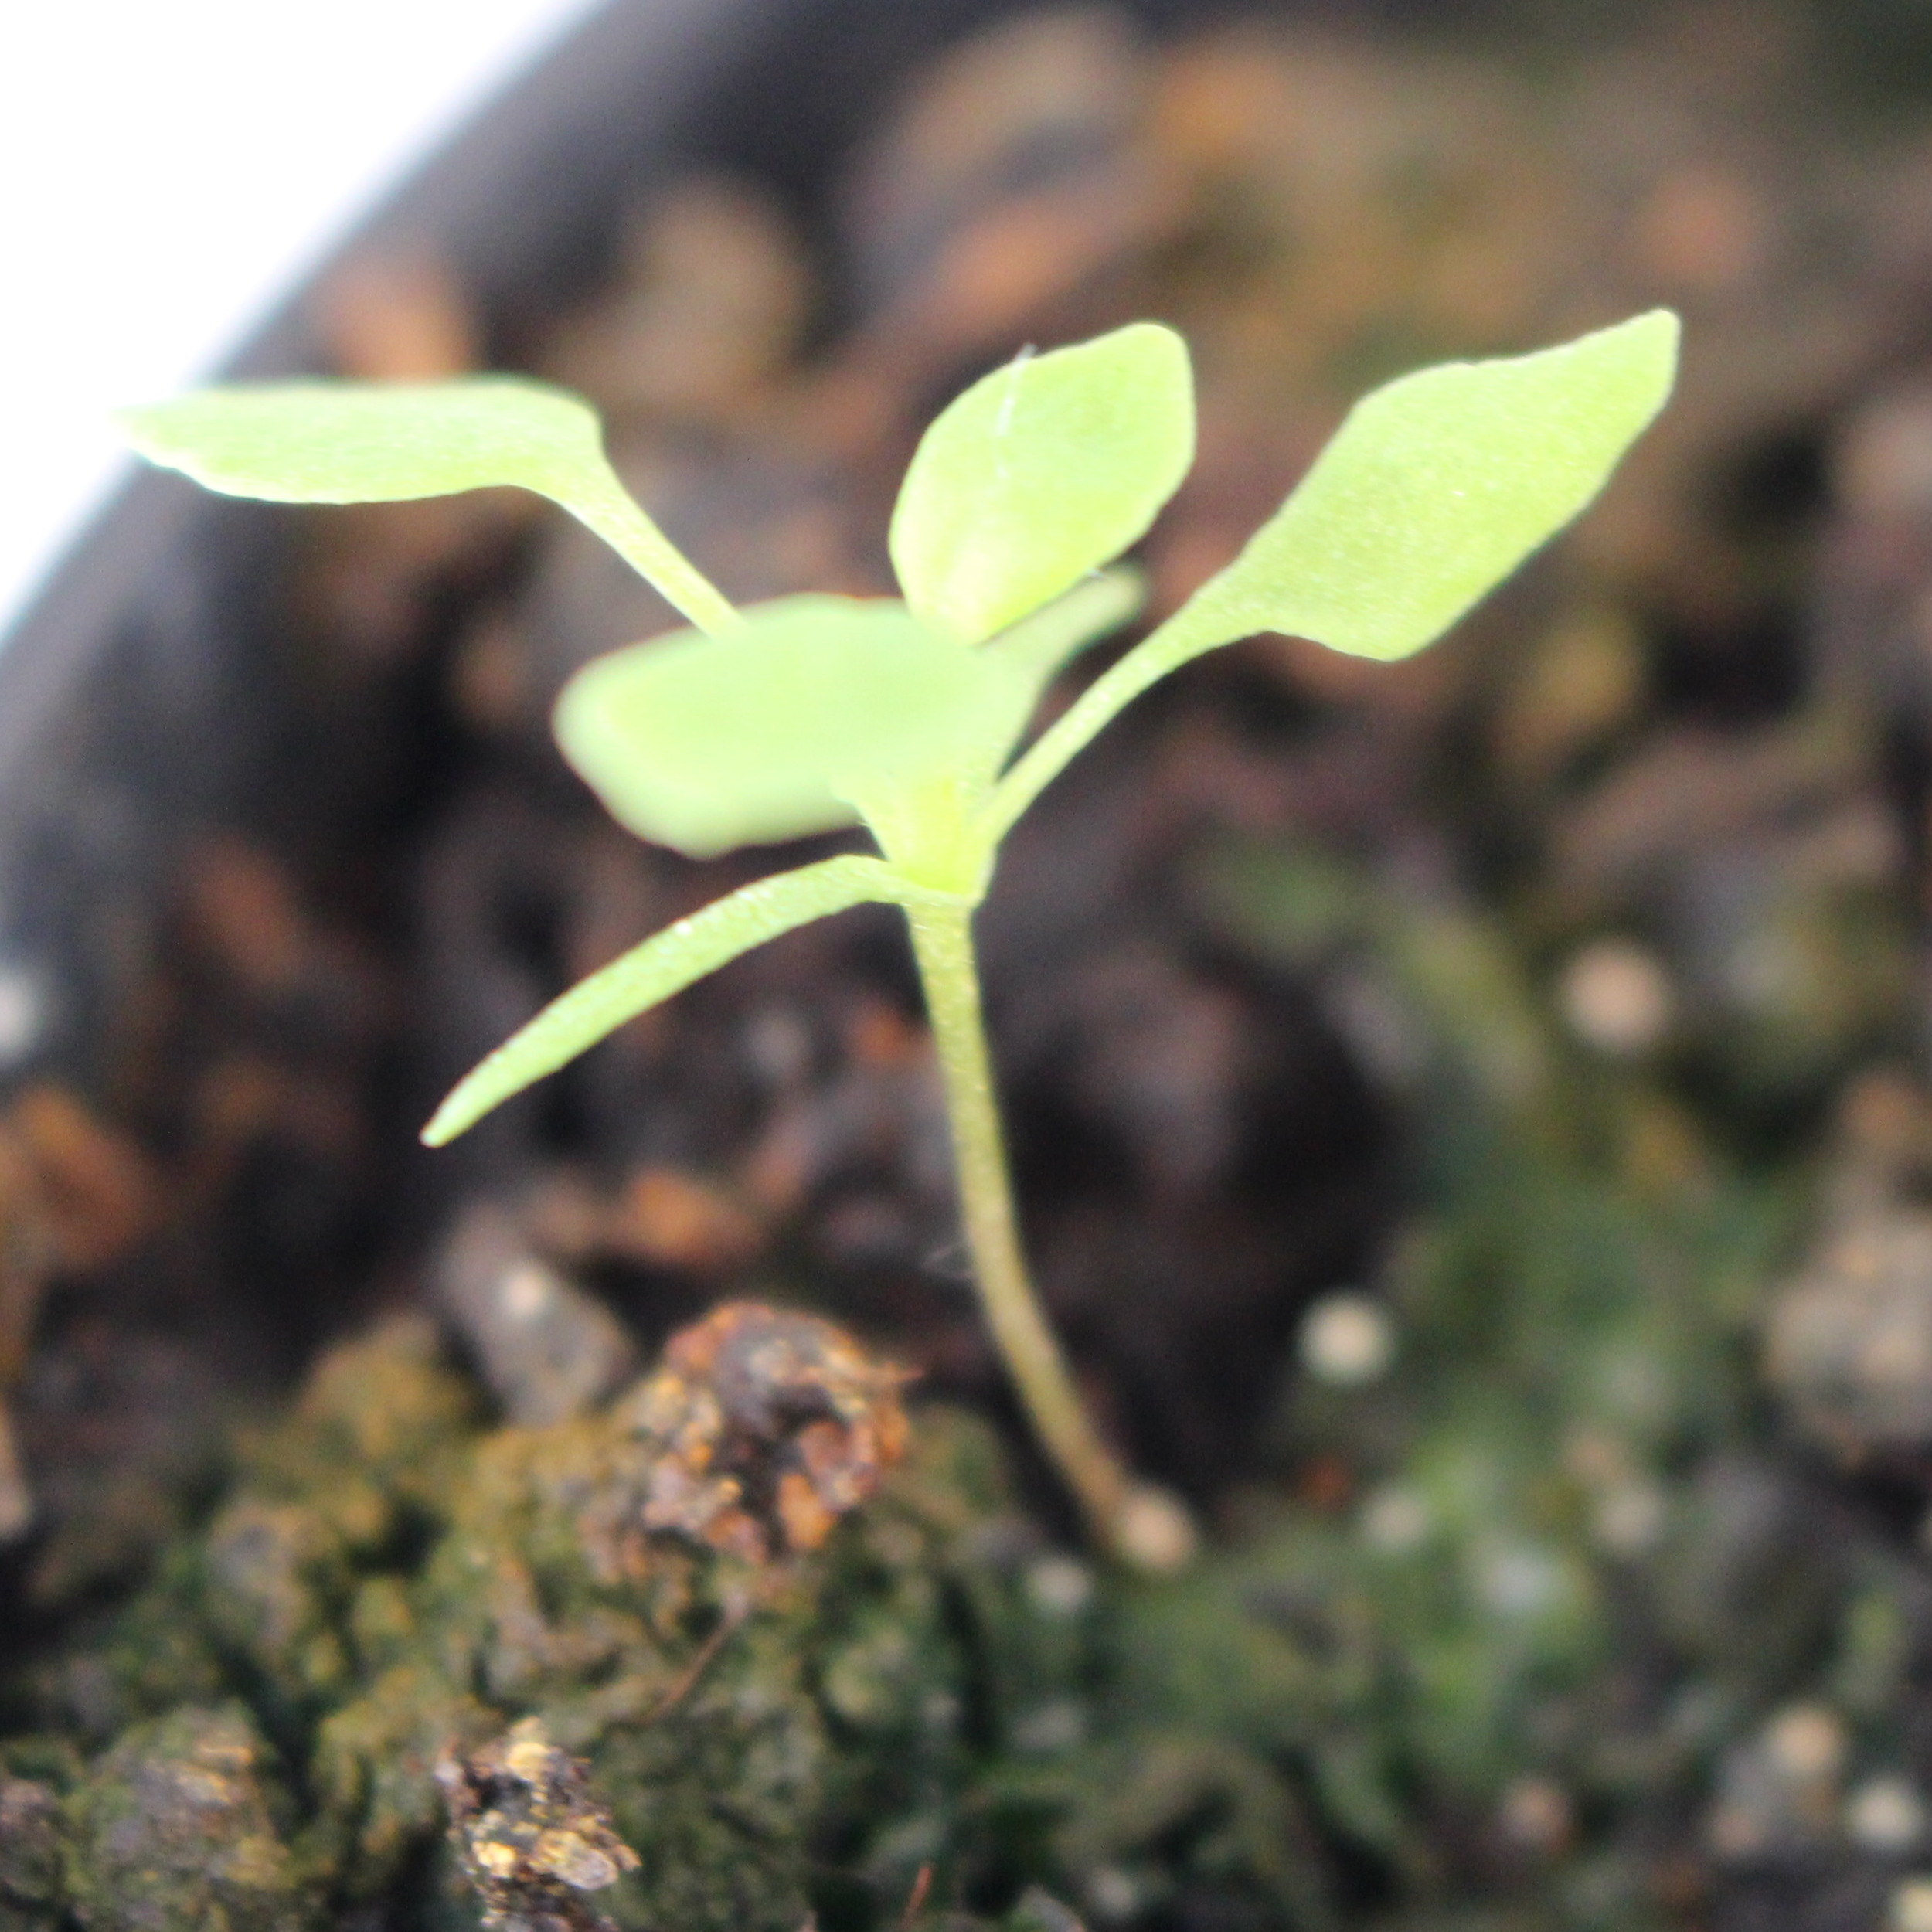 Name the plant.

Papaver rhoeas
